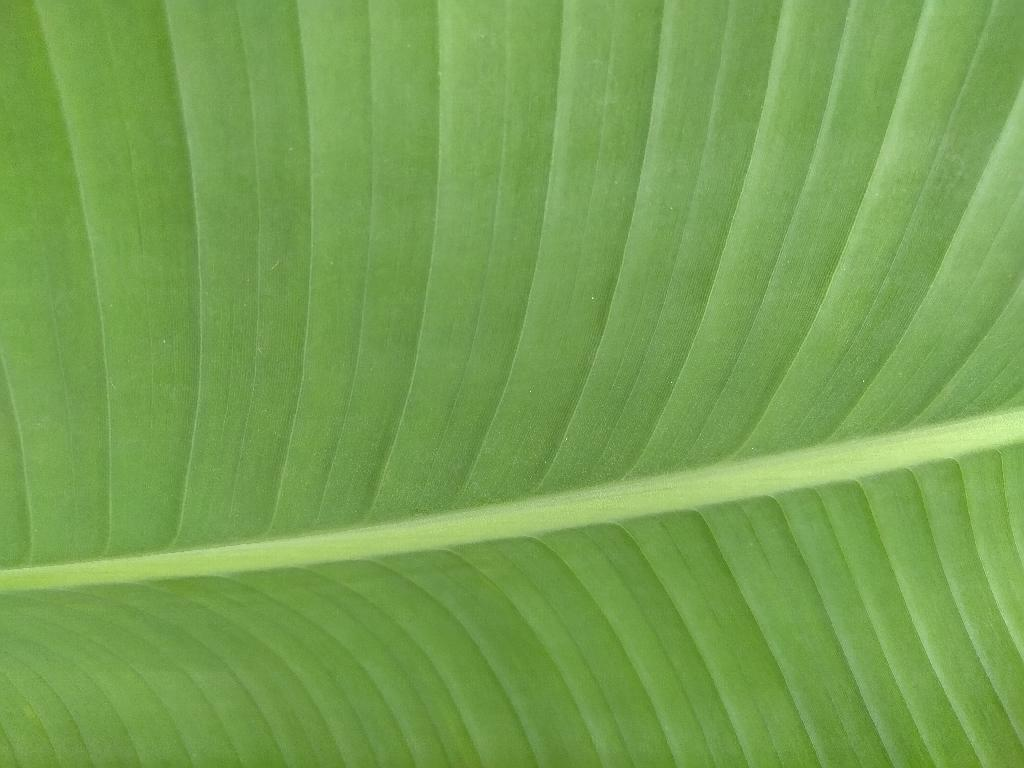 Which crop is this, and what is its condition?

banana, healthy
